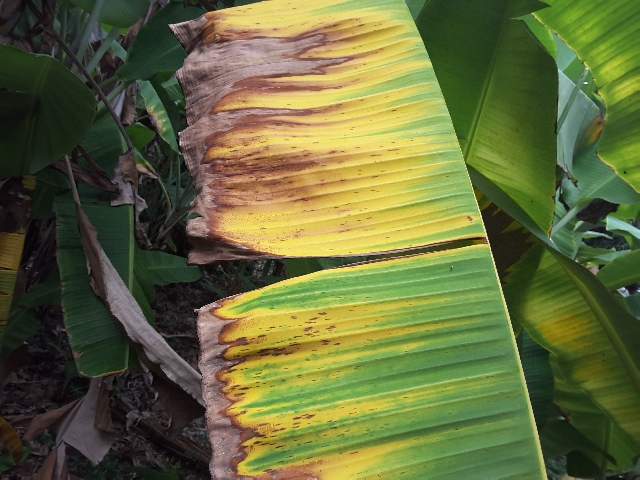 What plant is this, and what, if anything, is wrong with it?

banana, fusarium wilt race 1
